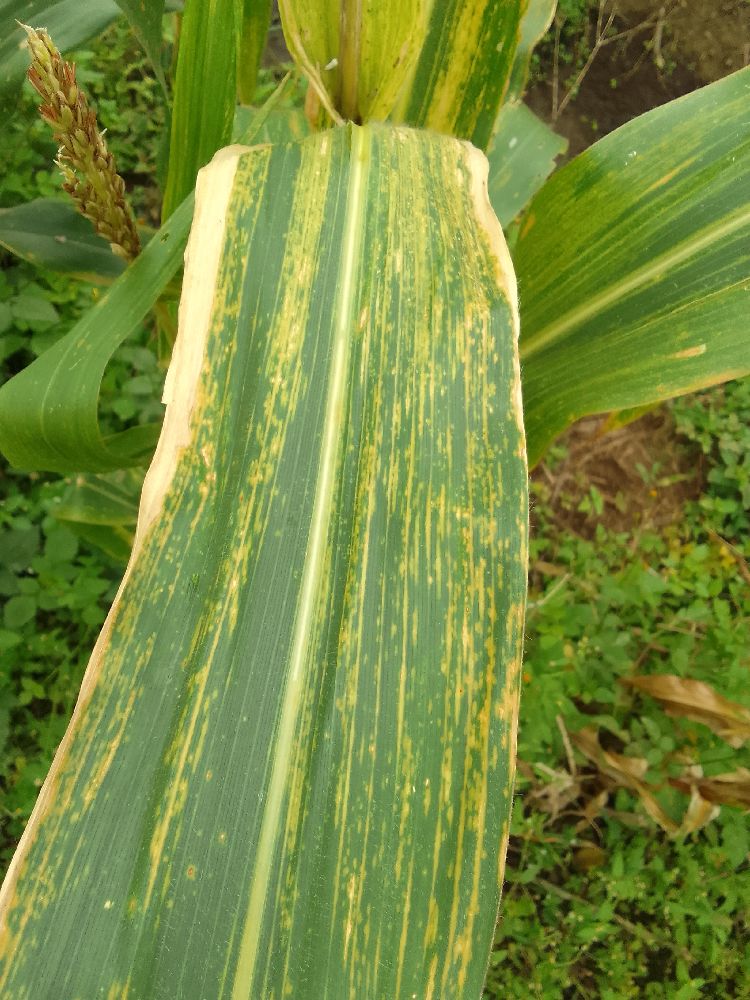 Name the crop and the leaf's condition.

maize, maize lethal necrosis
